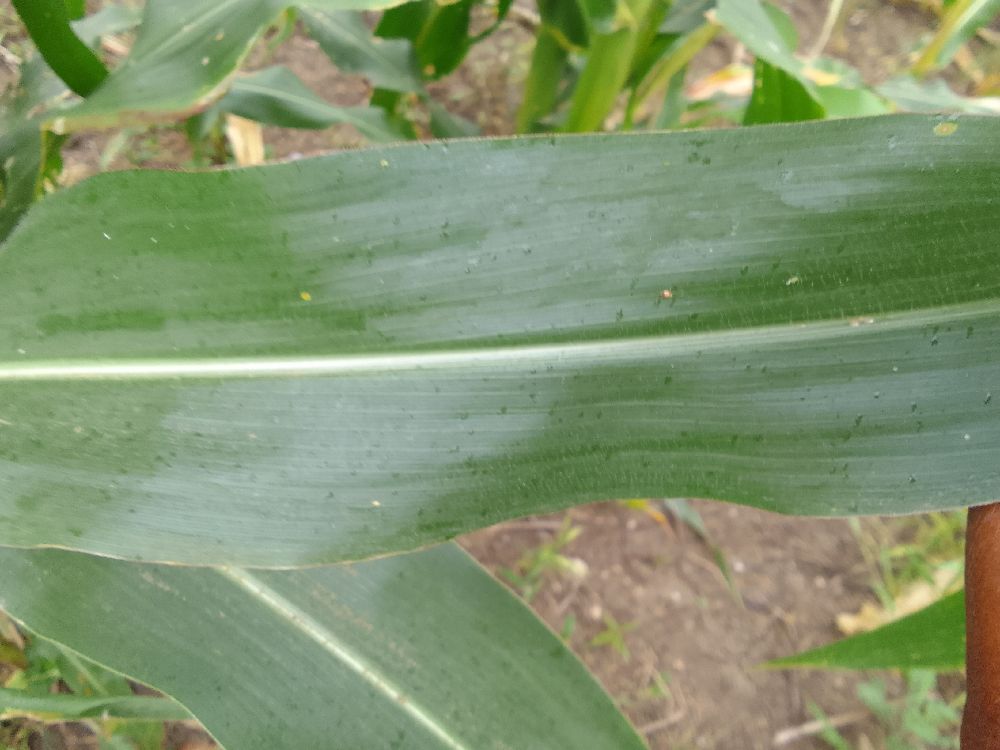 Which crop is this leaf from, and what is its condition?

maize, healthy
